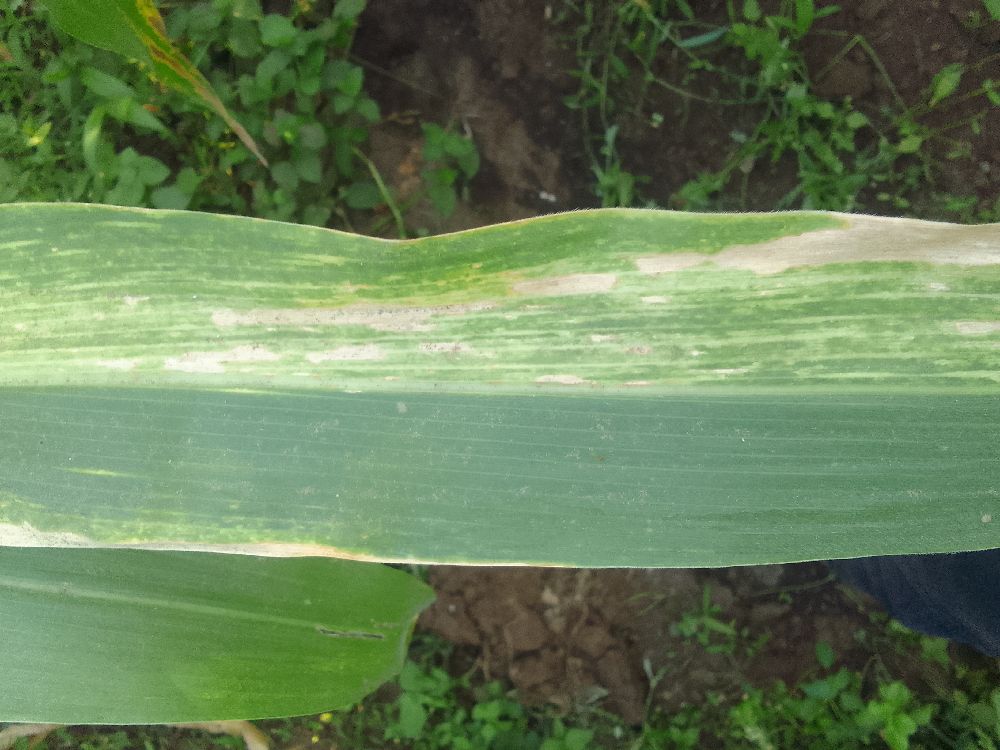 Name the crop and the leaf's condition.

maize, maize lethal necrosis
